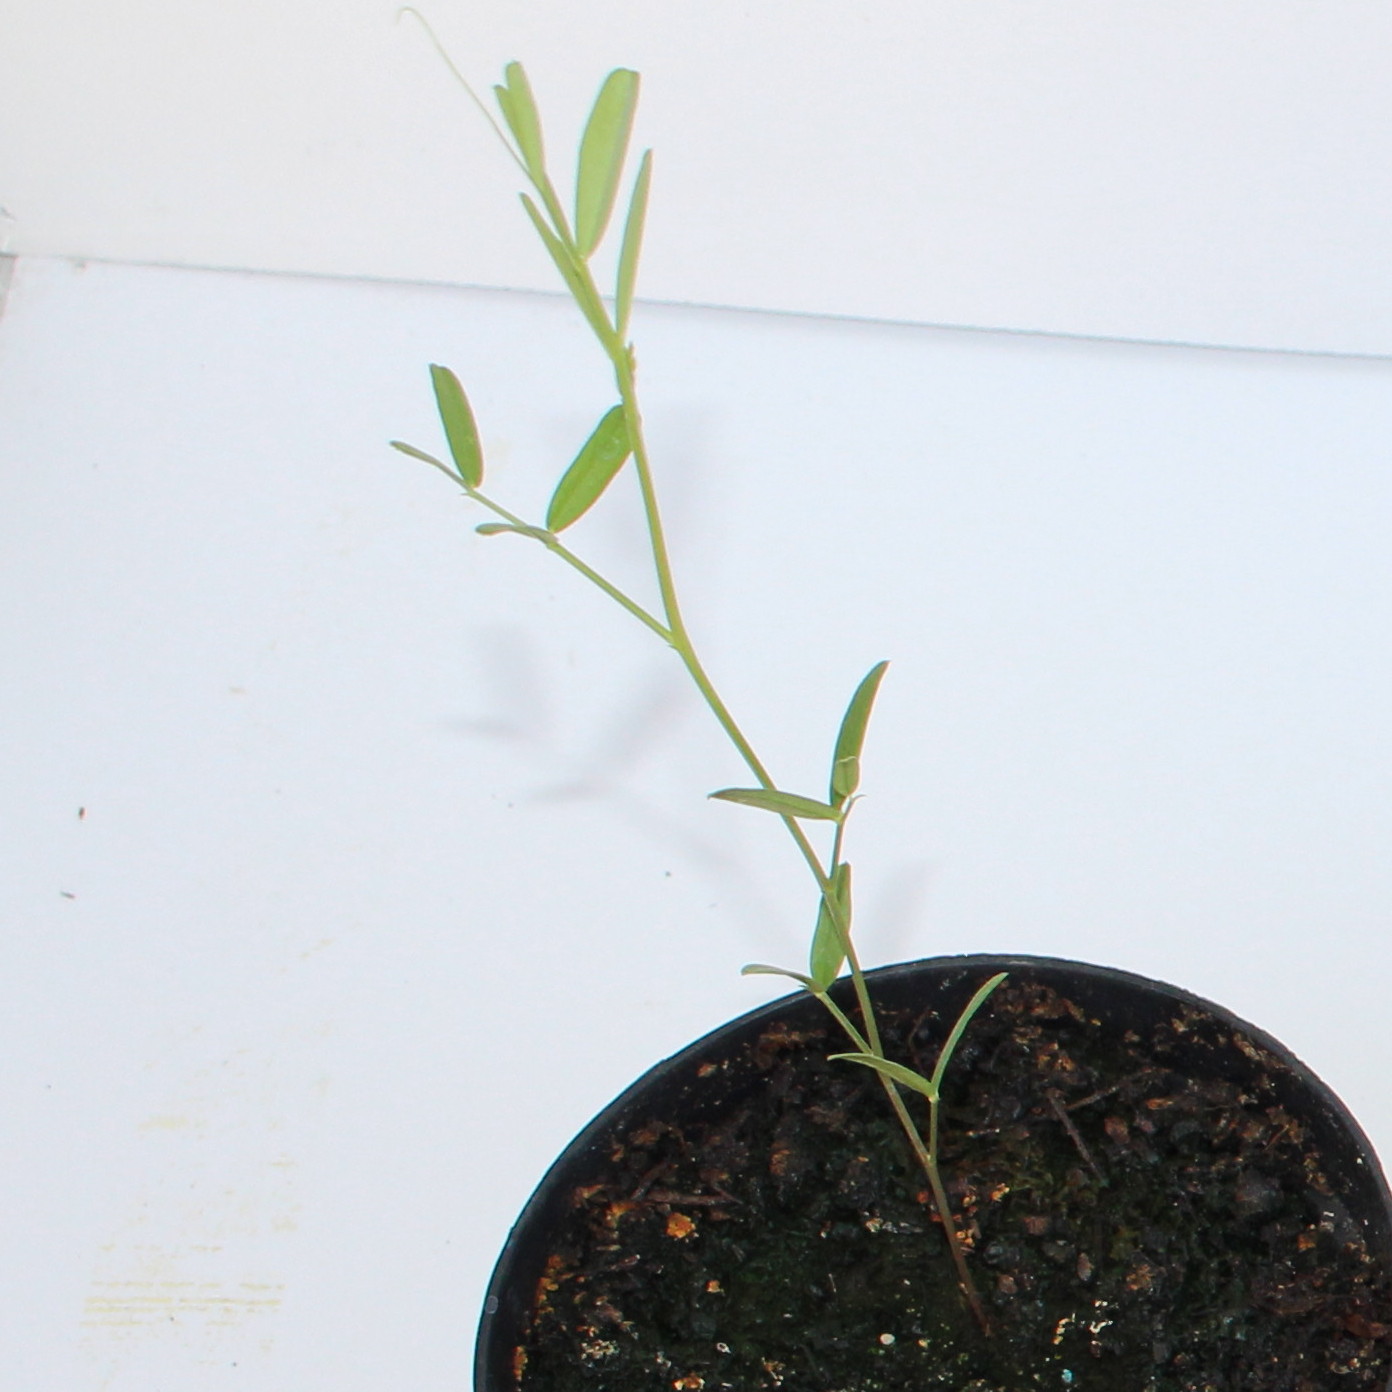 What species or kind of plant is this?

Vicia sativa
